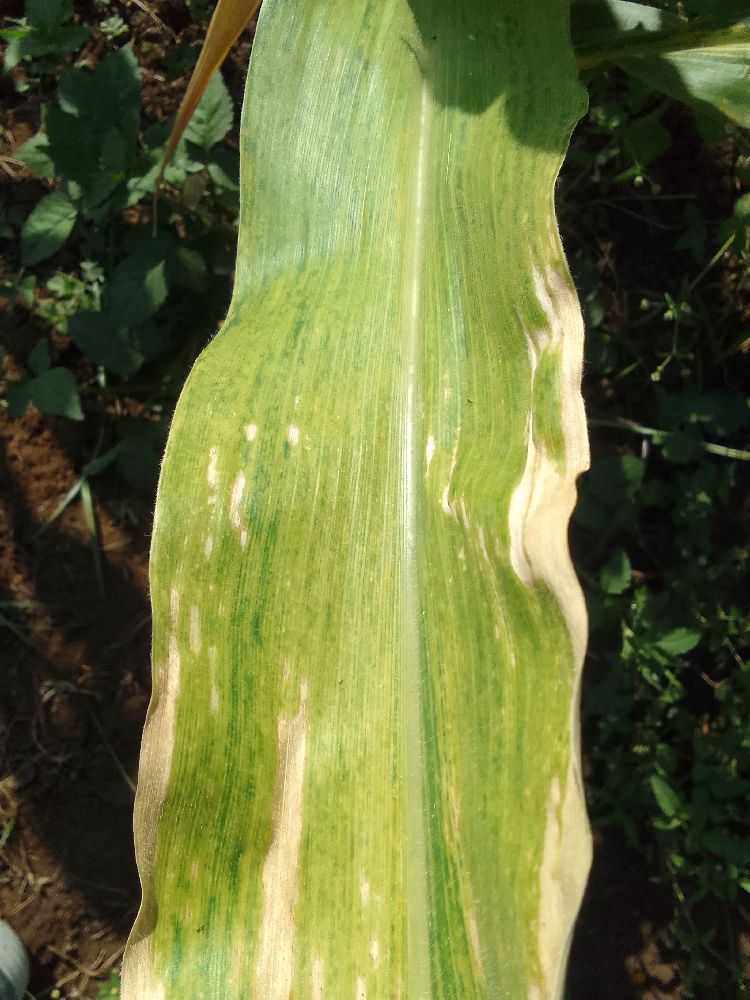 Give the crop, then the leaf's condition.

maize, maize lethal necrosis
